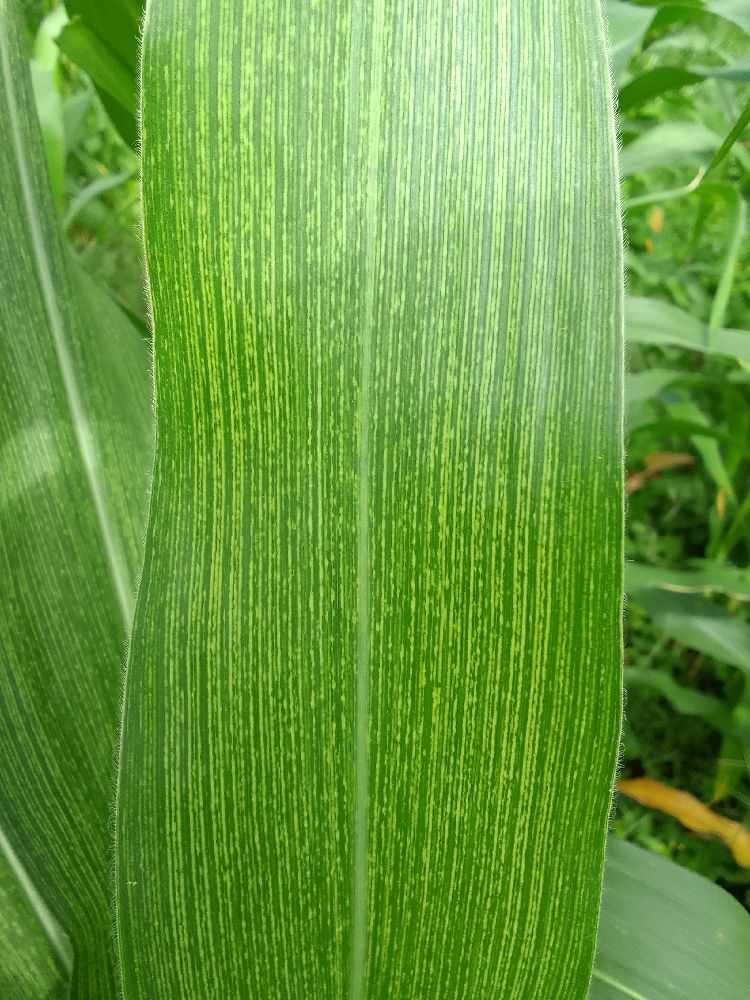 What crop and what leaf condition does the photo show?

maize, maize streak virus
